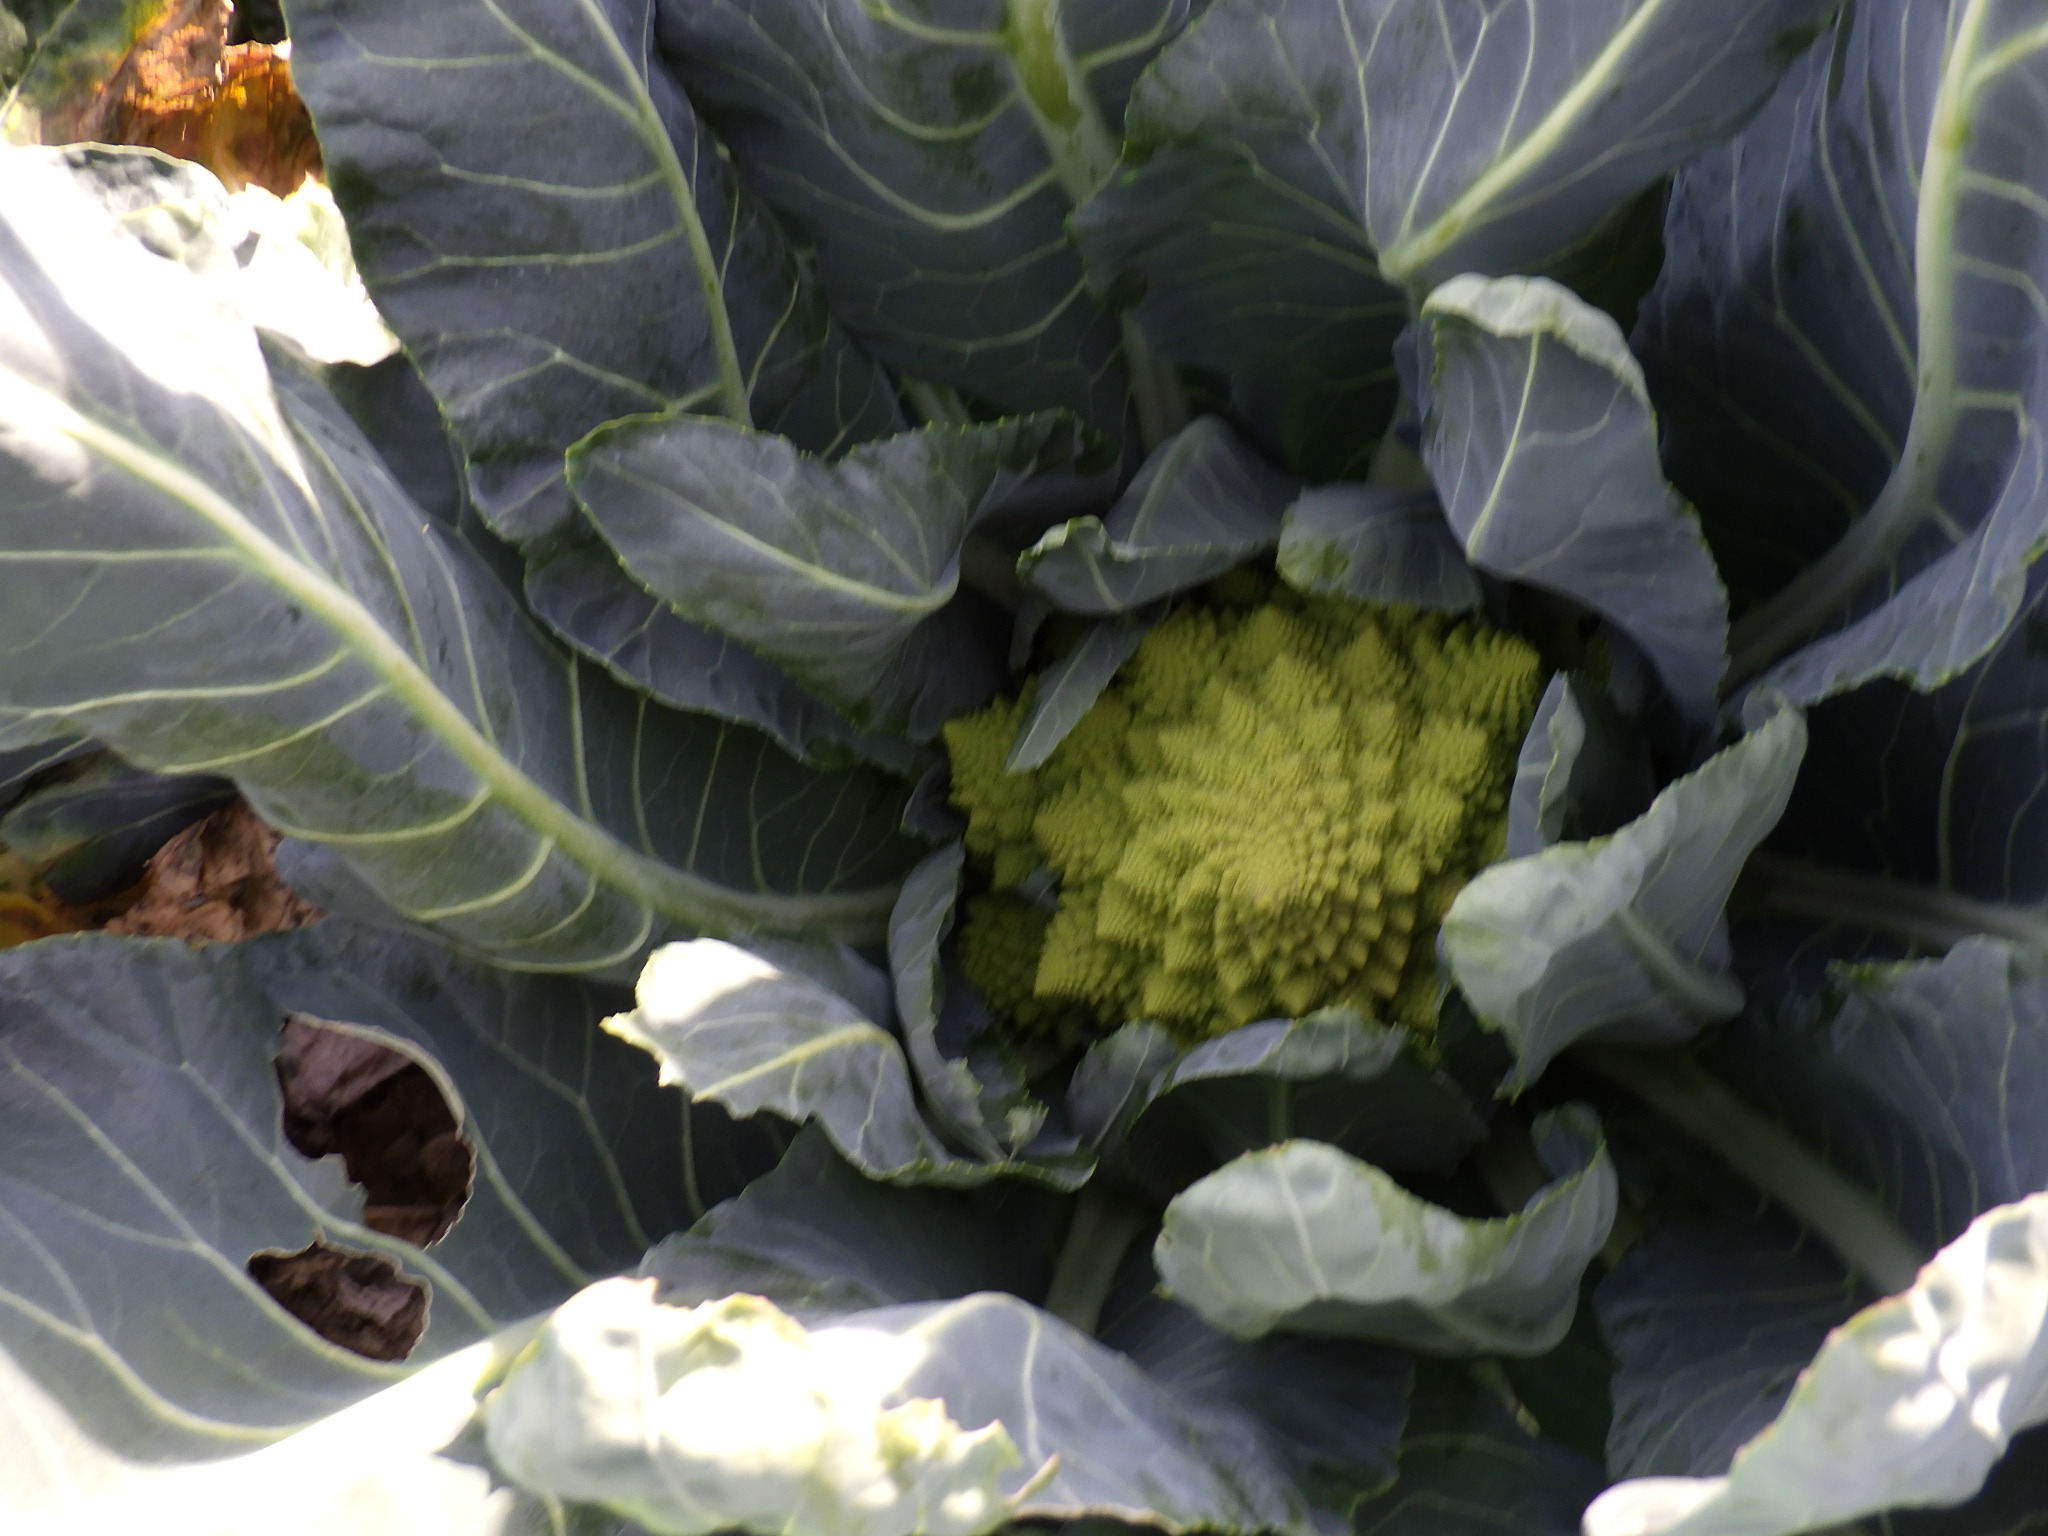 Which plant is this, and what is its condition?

broccoli, phytophagous
